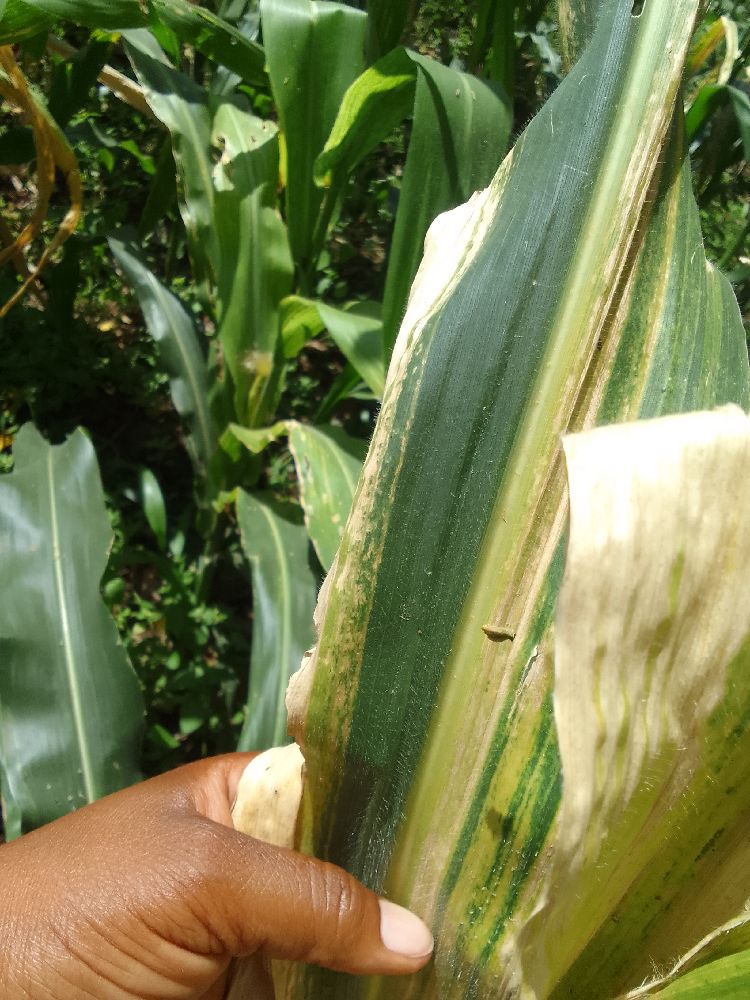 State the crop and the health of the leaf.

maize, maize lethal necrosis
